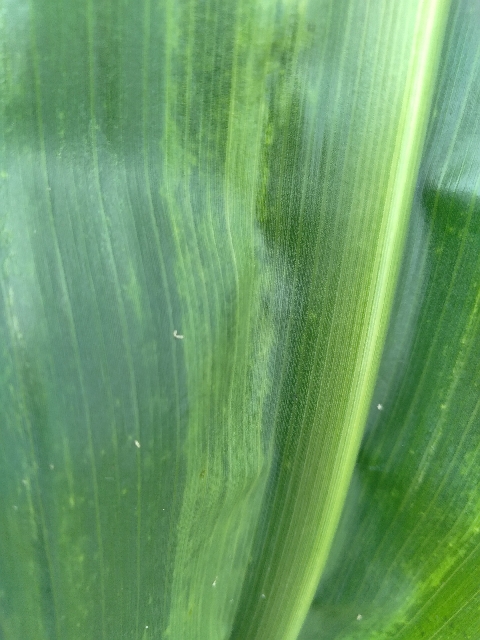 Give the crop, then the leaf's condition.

maize, maize lethal necrosis
